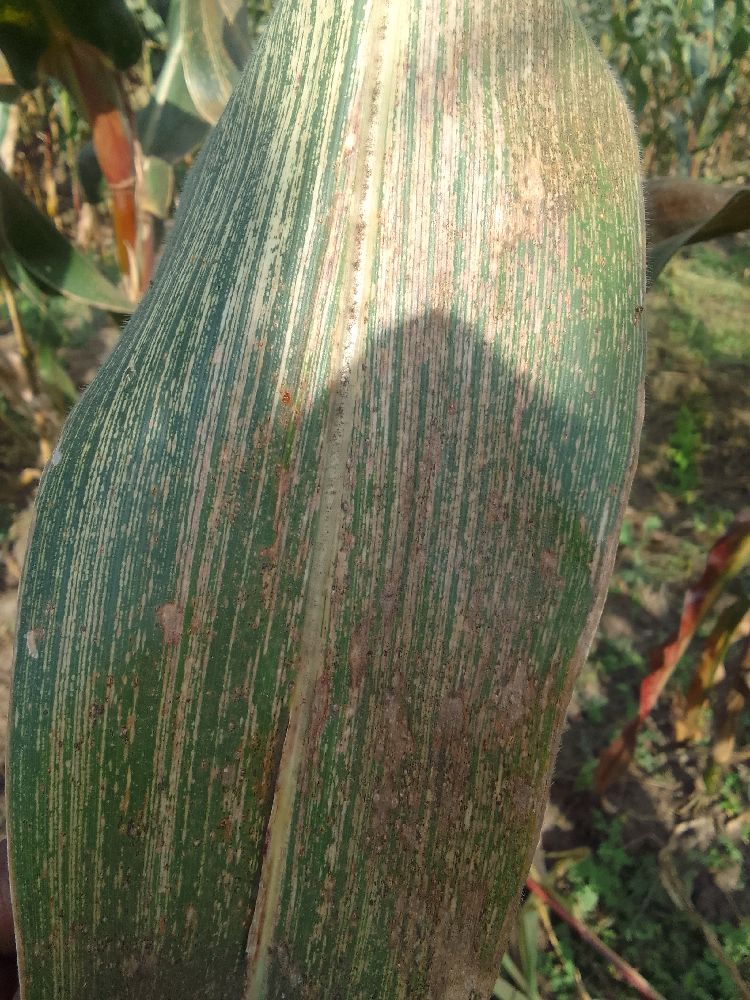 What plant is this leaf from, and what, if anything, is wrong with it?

maize, maize streak virus
